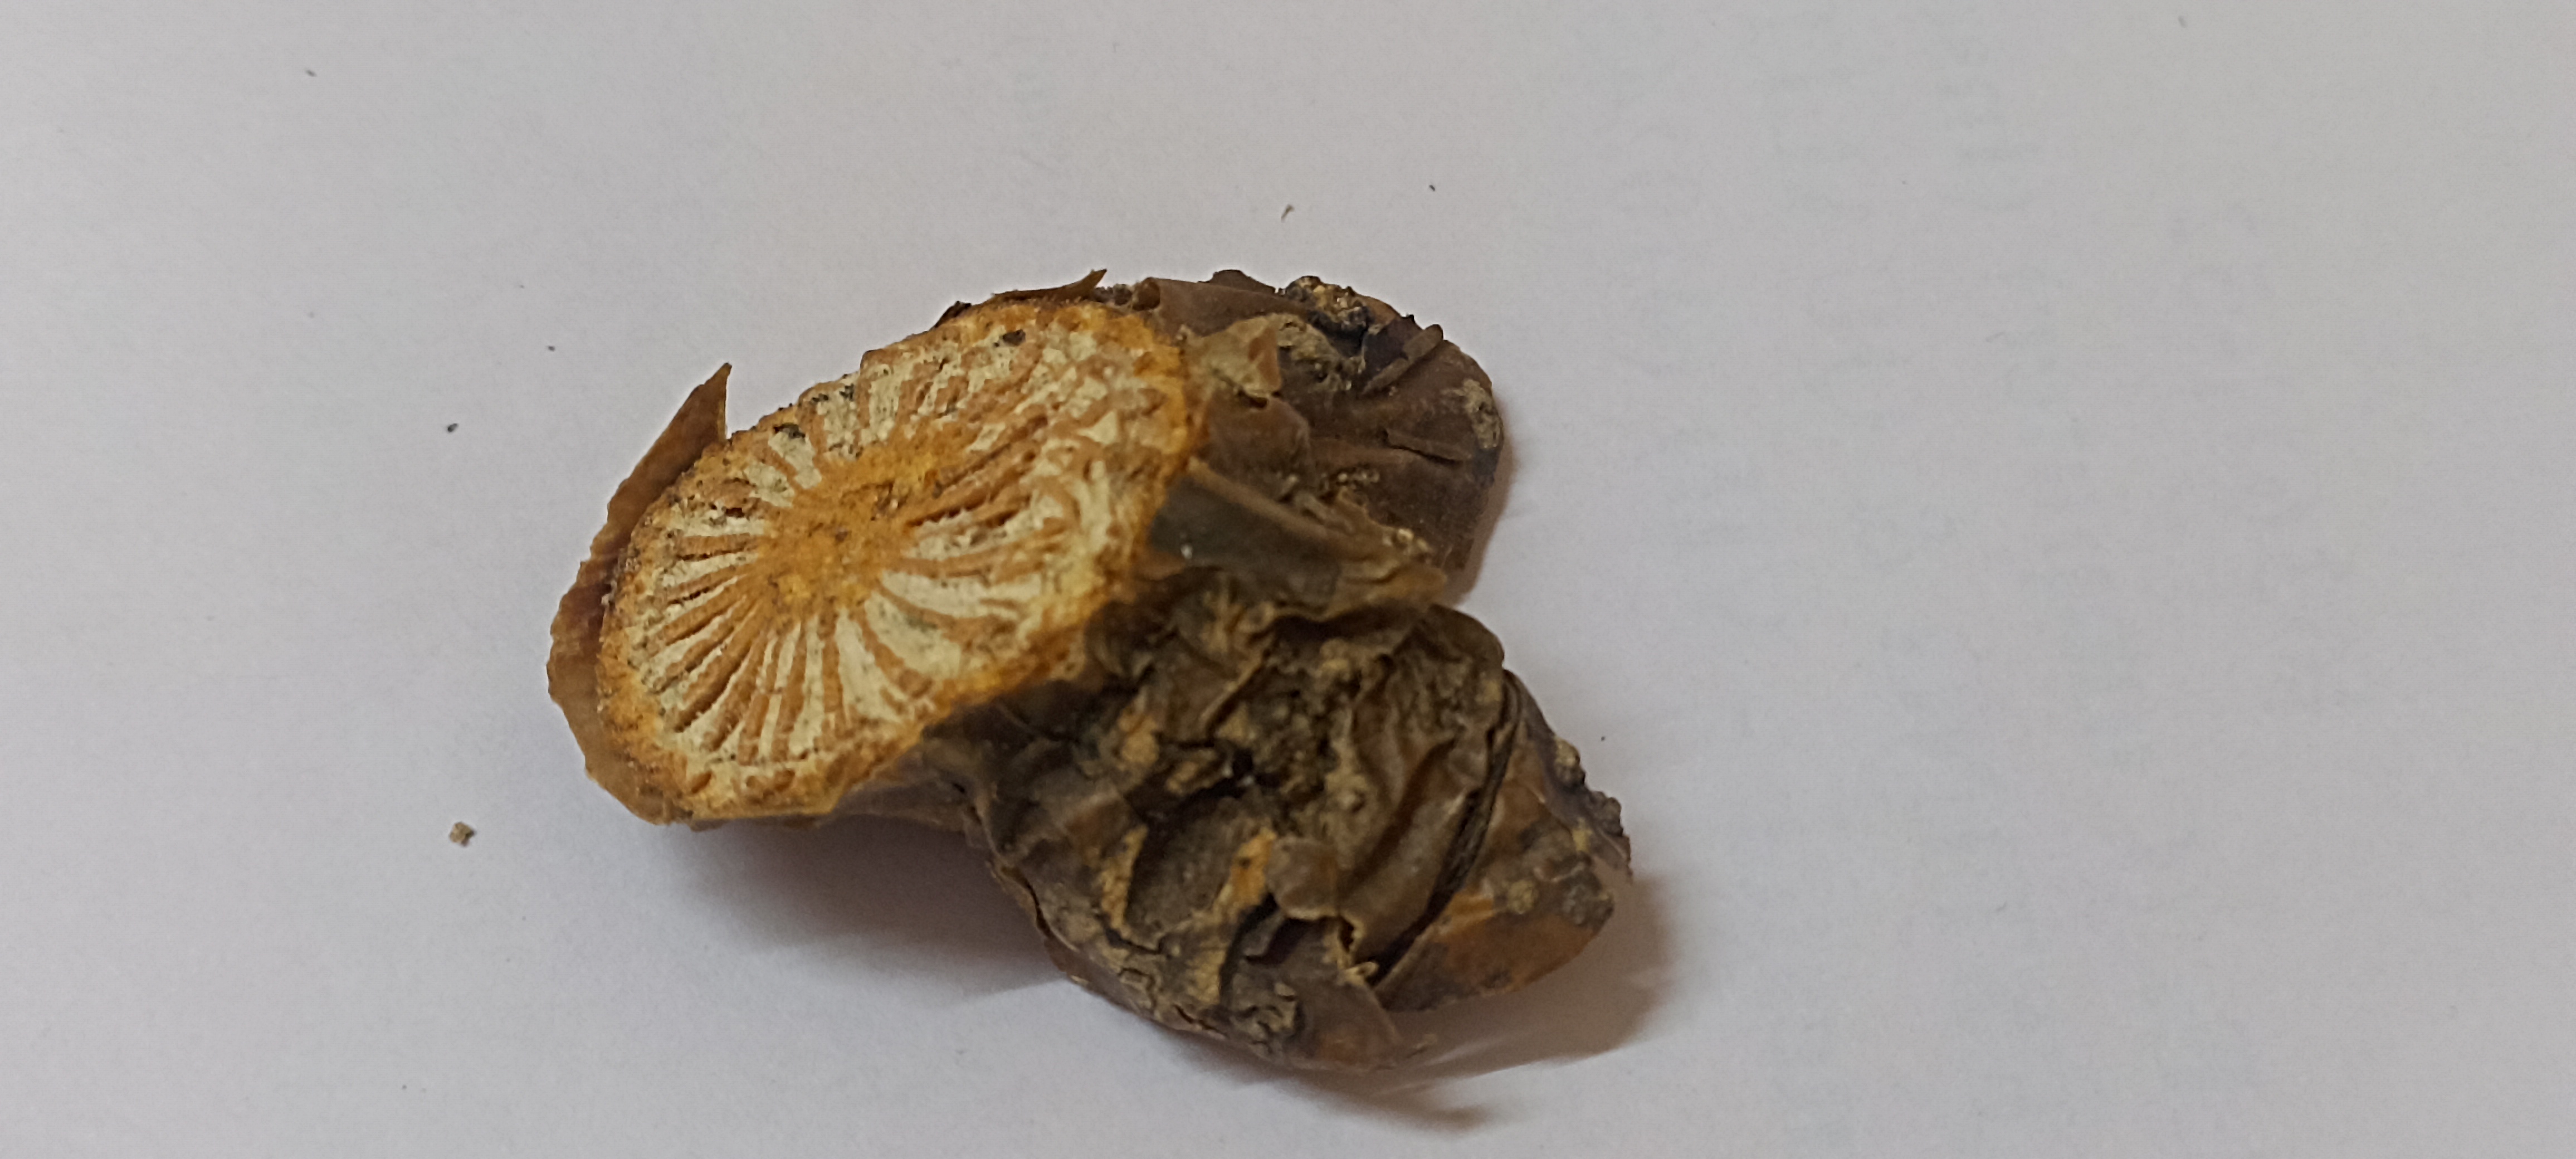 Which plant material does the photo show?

gulvel
